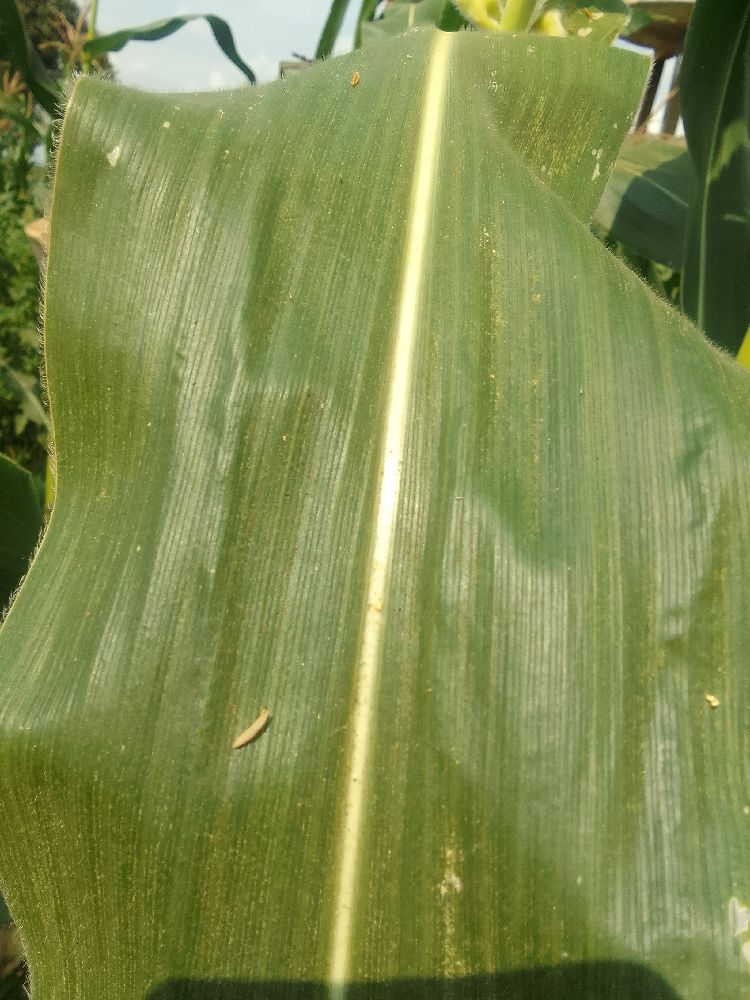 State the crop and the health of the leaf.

maize, healthy
